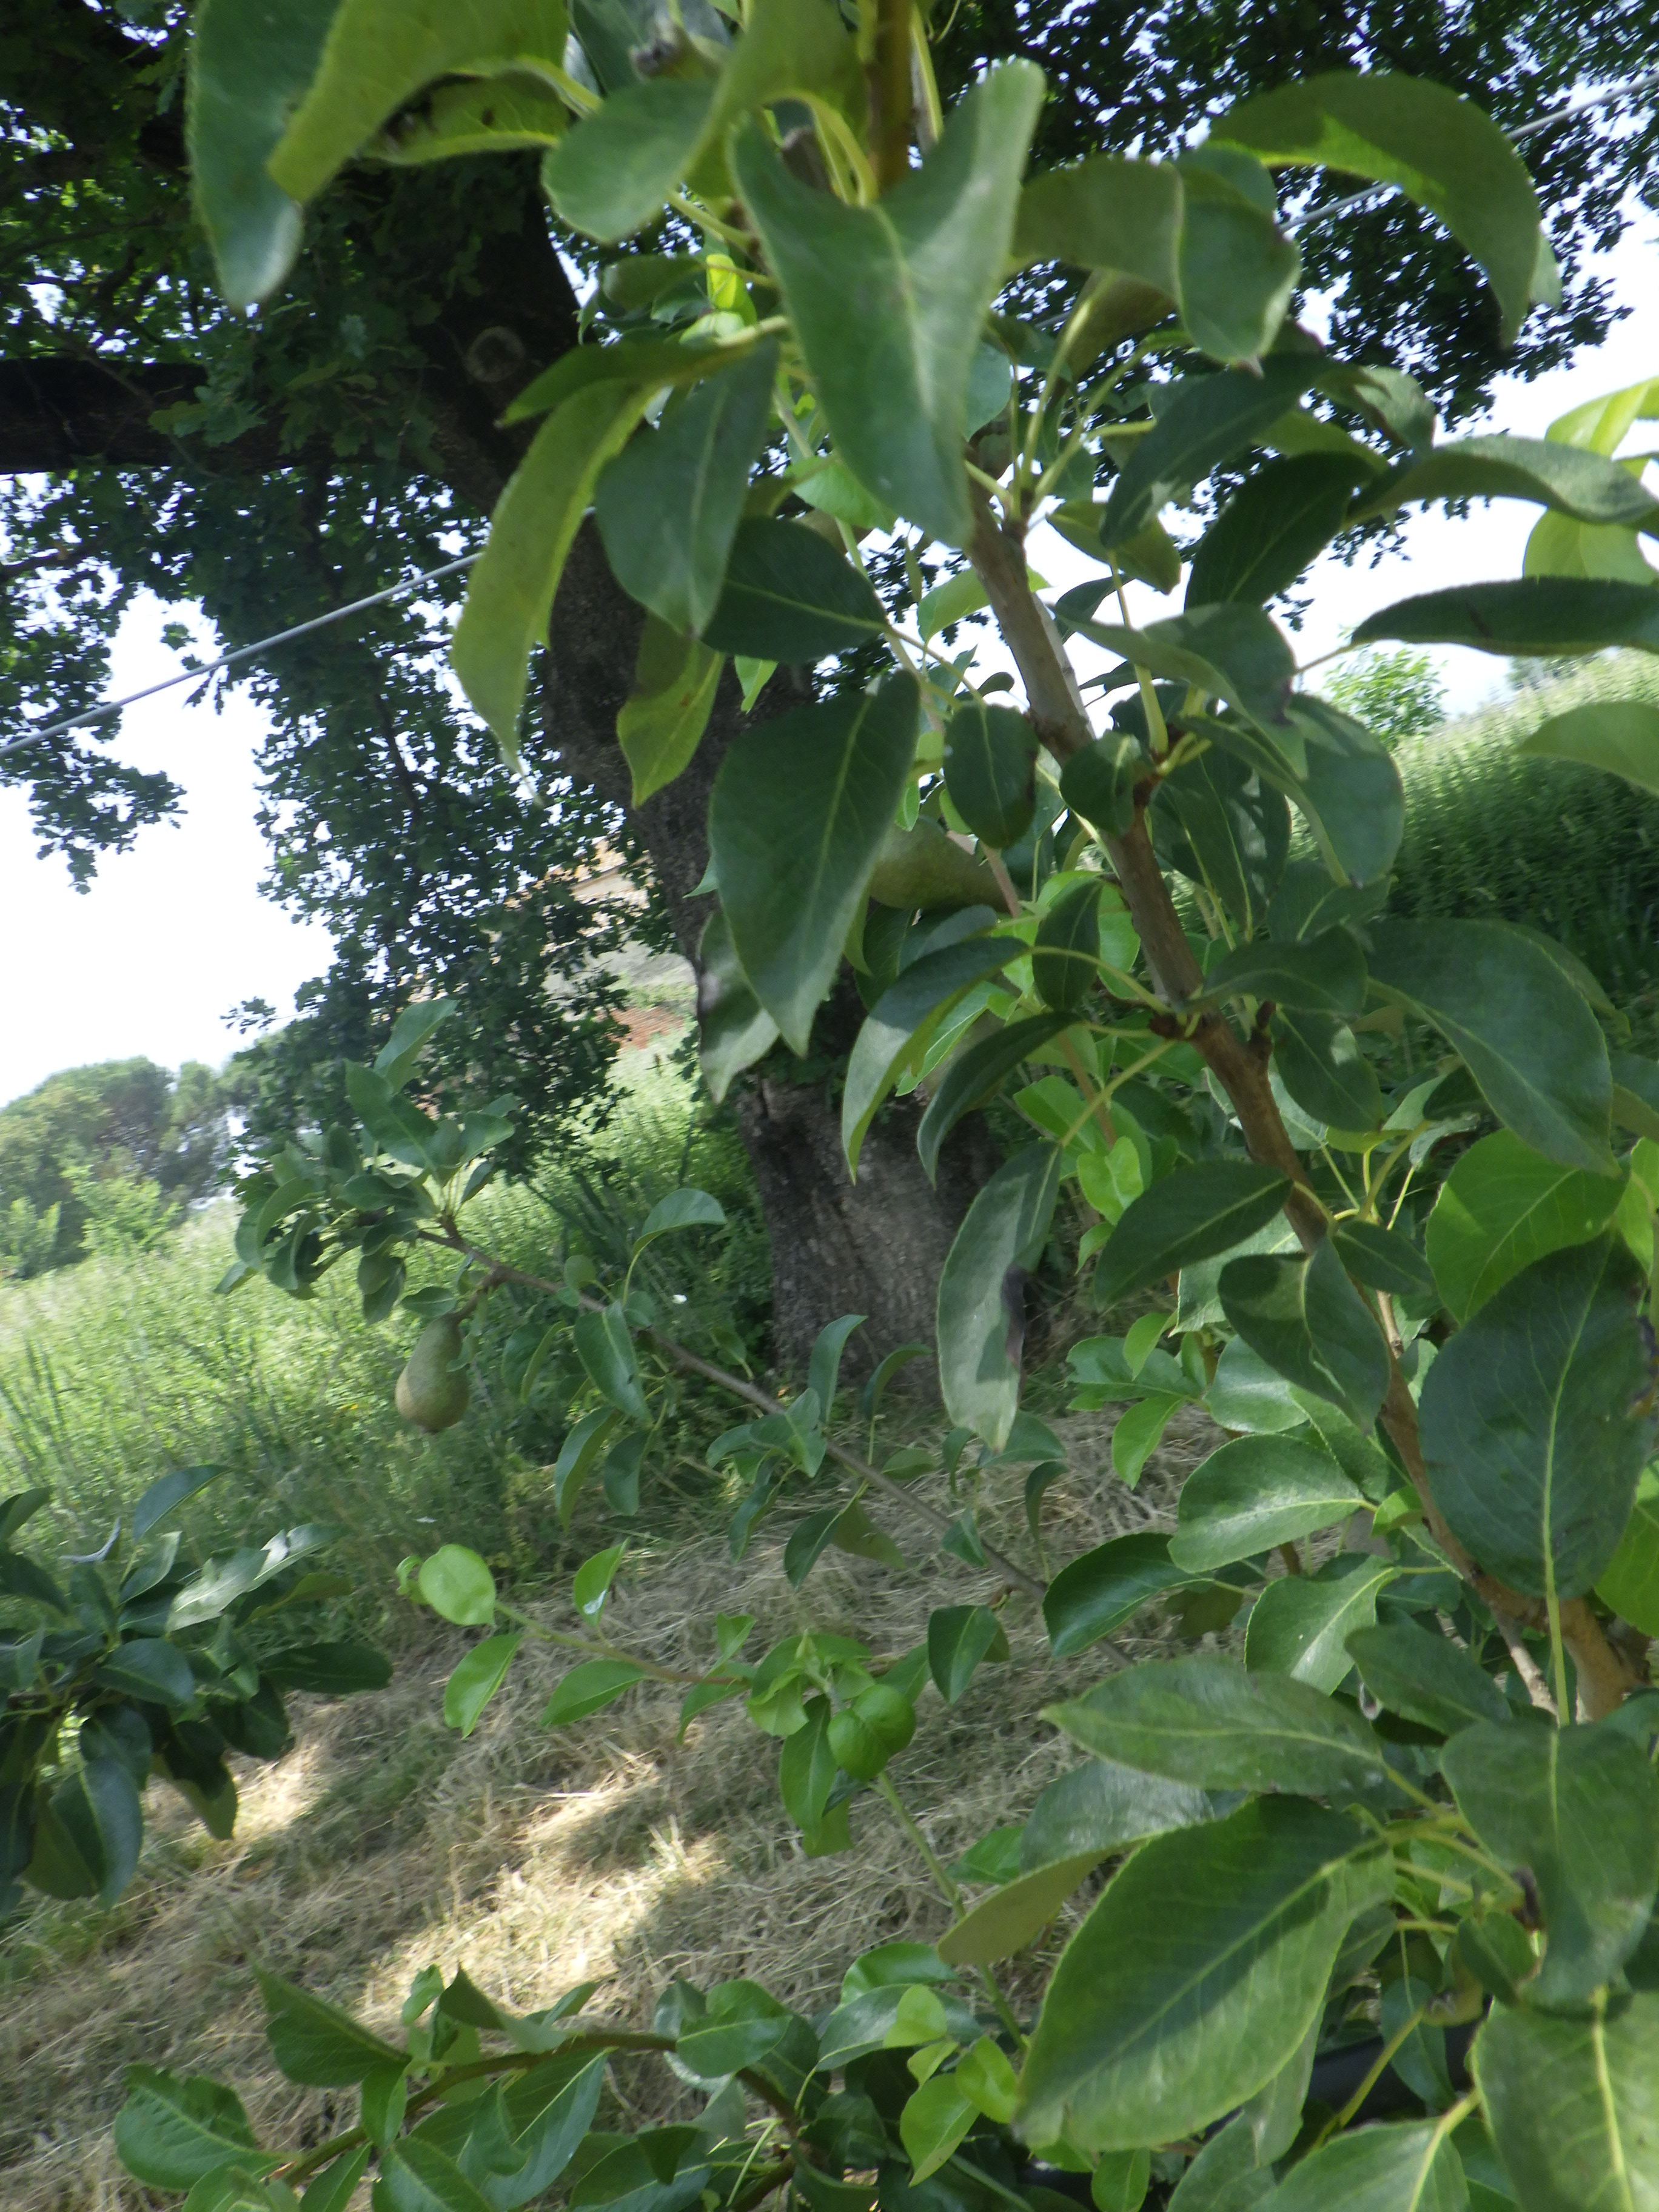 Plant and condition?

pear, mechanical damage
